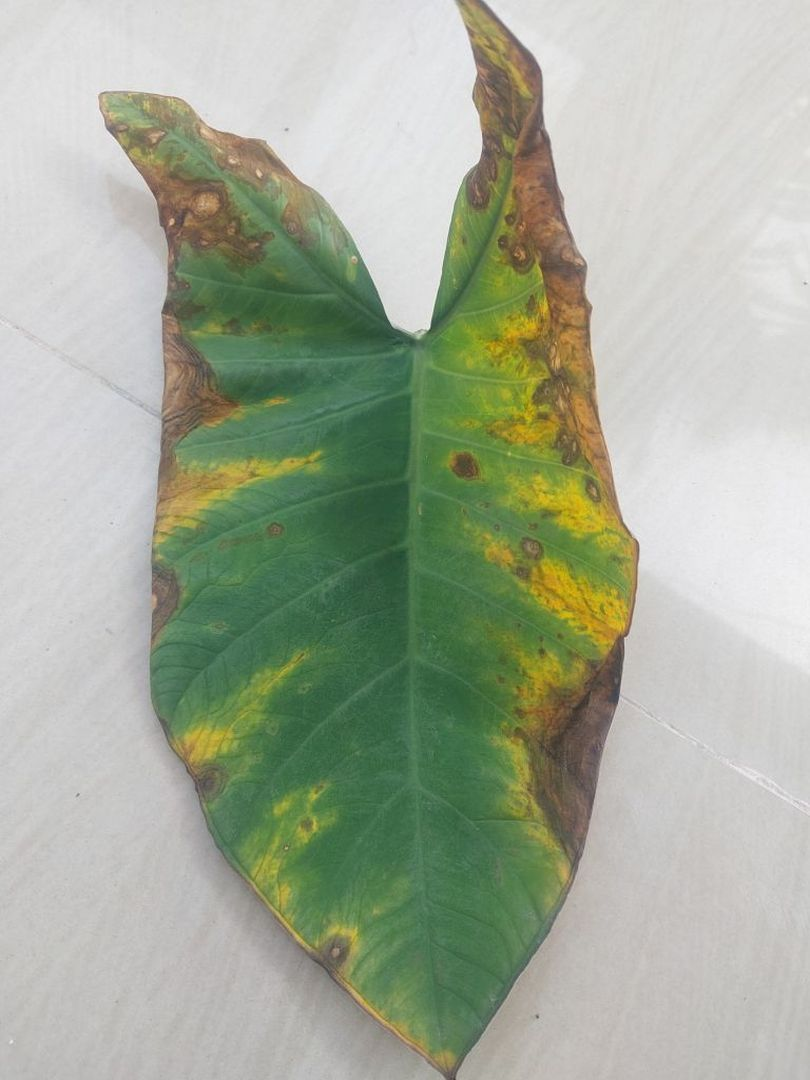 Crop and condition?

taro, leaf blight
